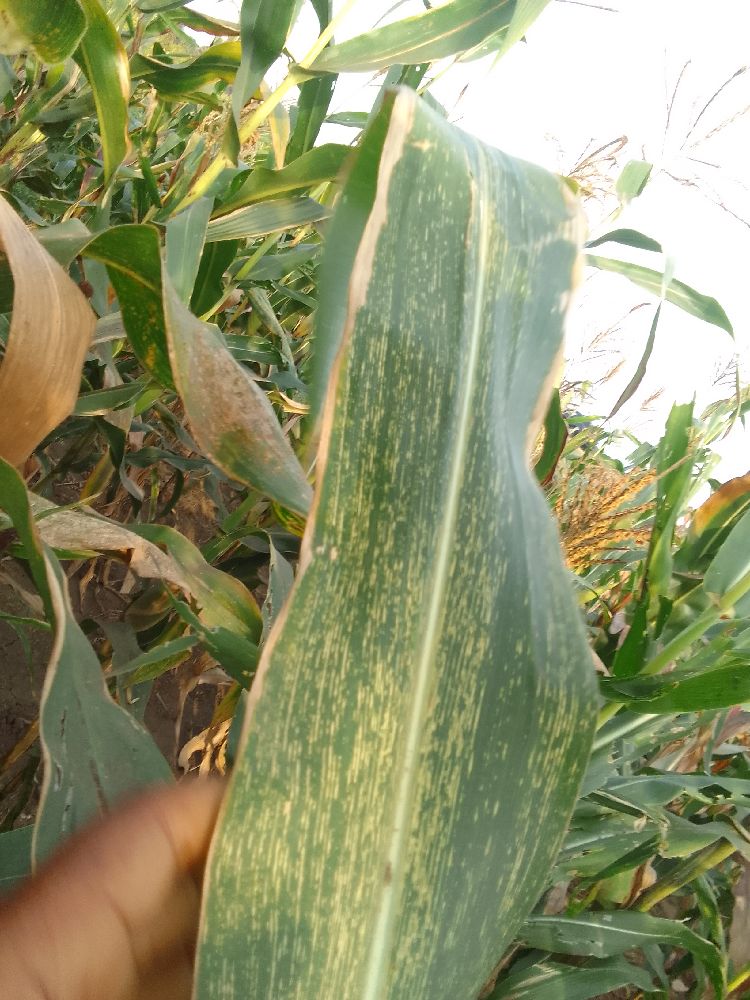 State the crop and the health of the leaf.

maize, maize streak virus
